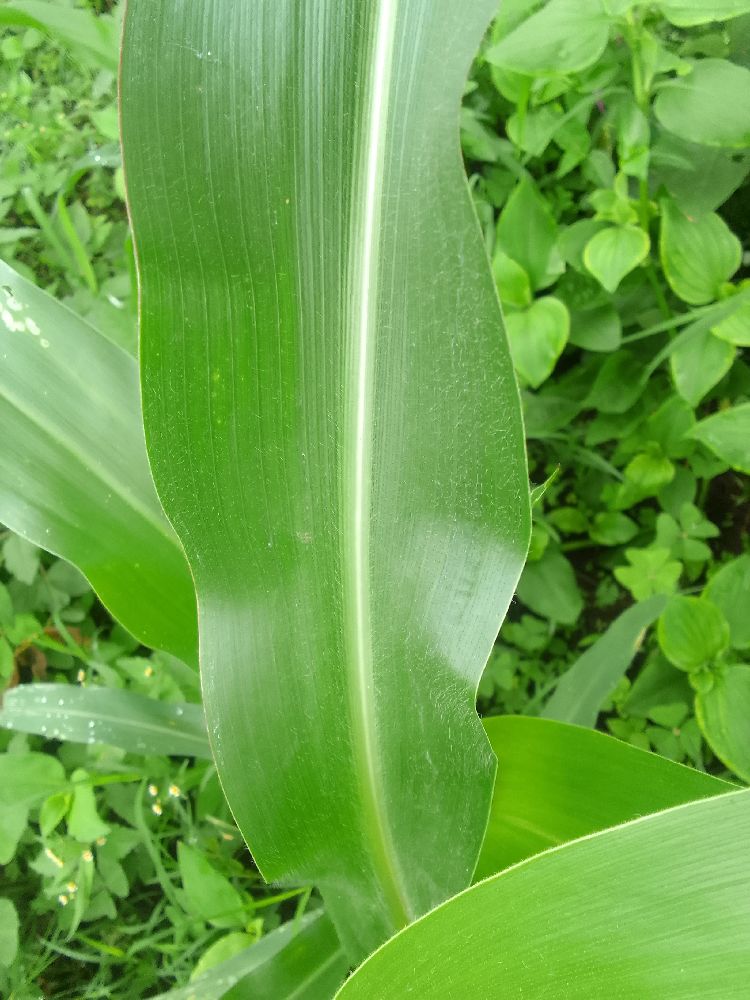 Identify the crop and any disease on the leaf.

maize, healthy
